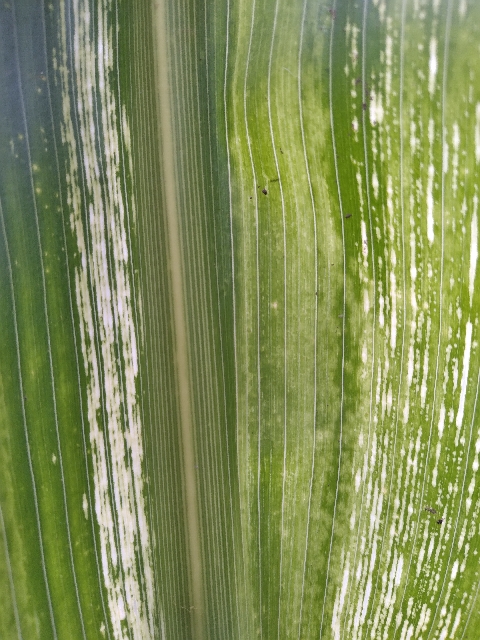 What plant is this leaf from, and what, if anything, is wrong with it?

maize, maize streak virus
